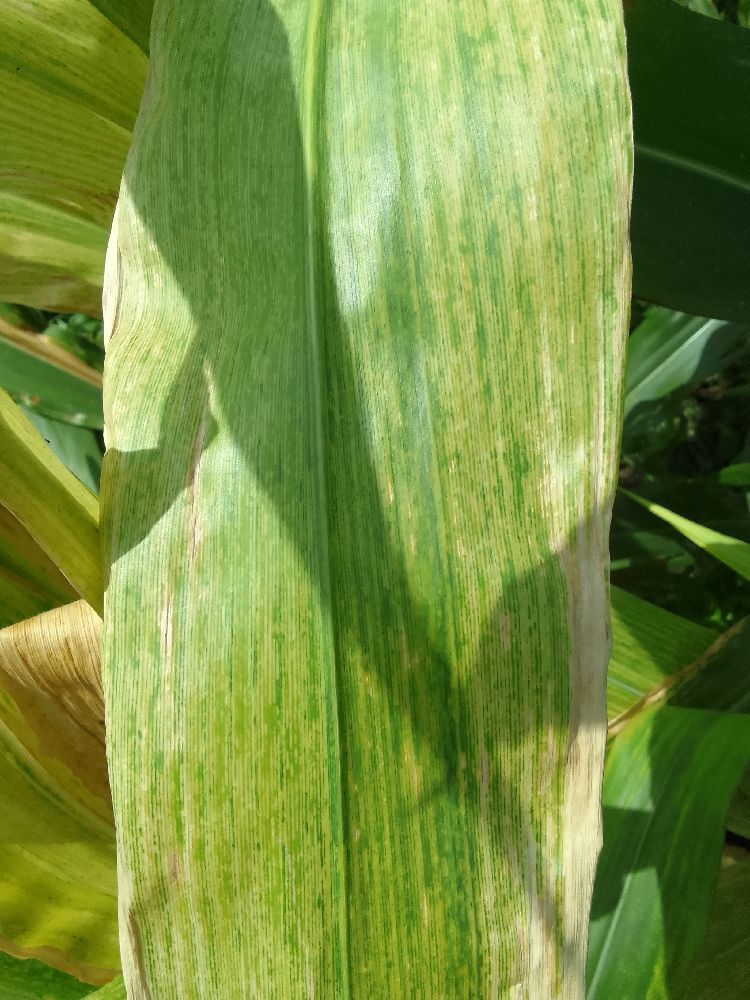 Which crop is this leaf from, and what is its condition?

maize, maize lethal necrosis
